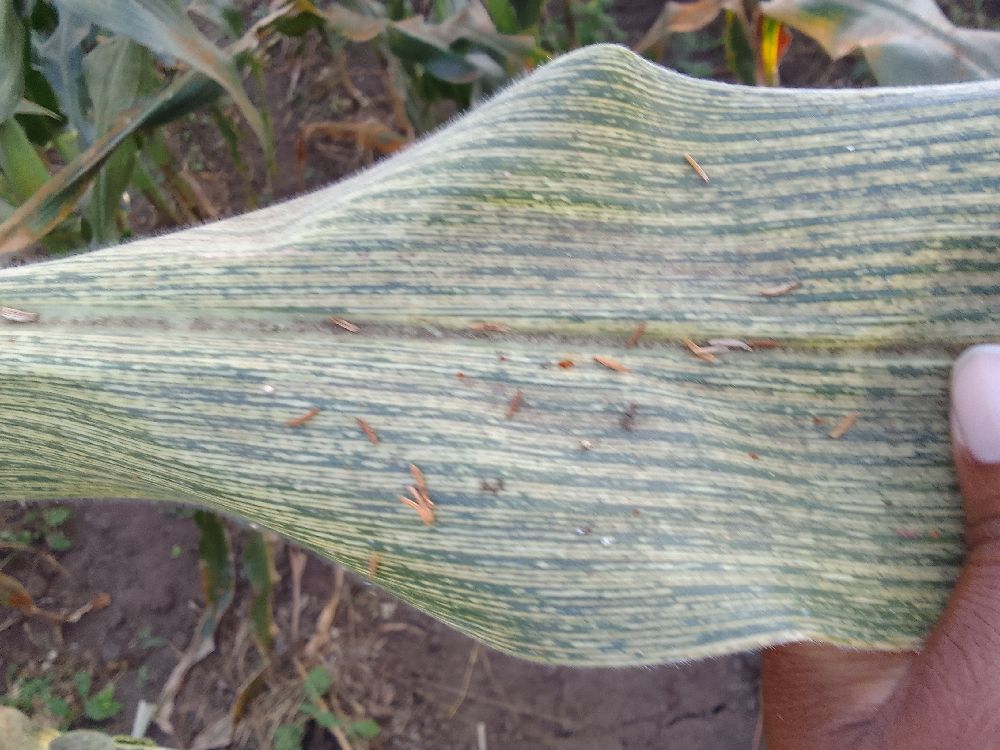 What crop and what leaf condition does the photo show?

maize, maize streak virus
